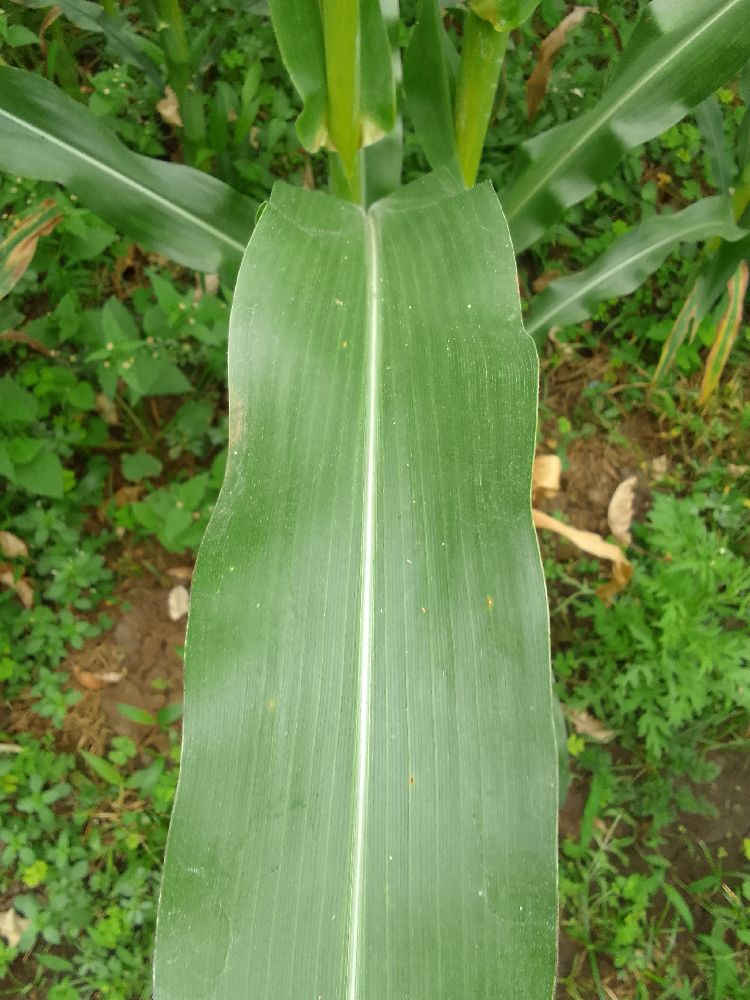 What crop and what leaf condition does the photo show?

maize, healthy
